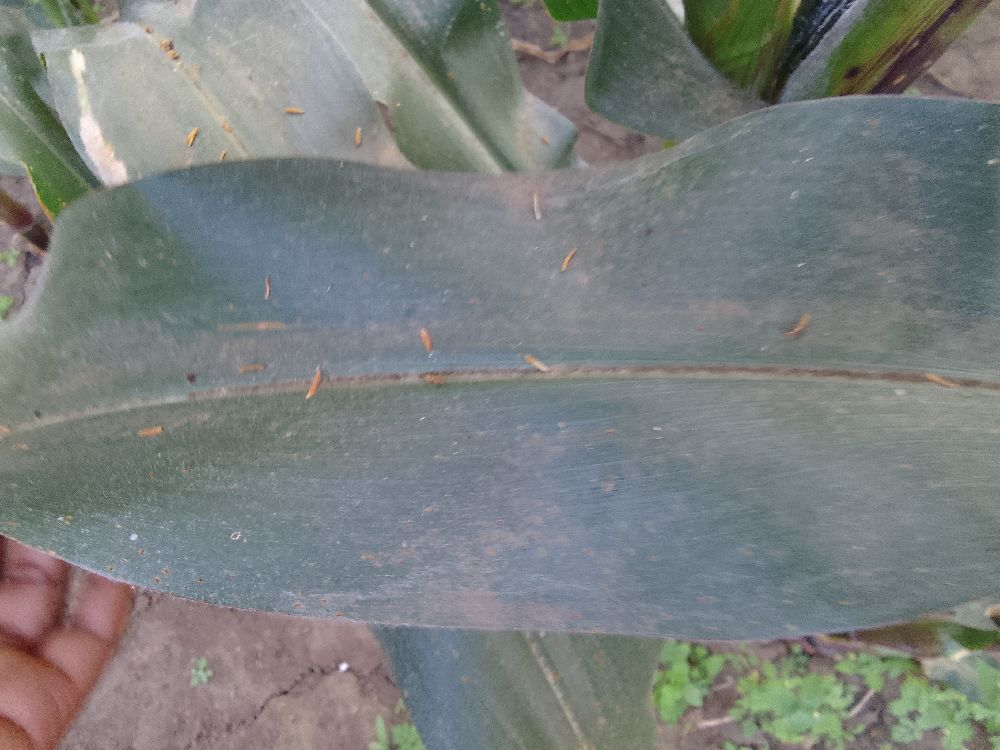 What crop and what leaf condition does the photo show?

maize, healthy
